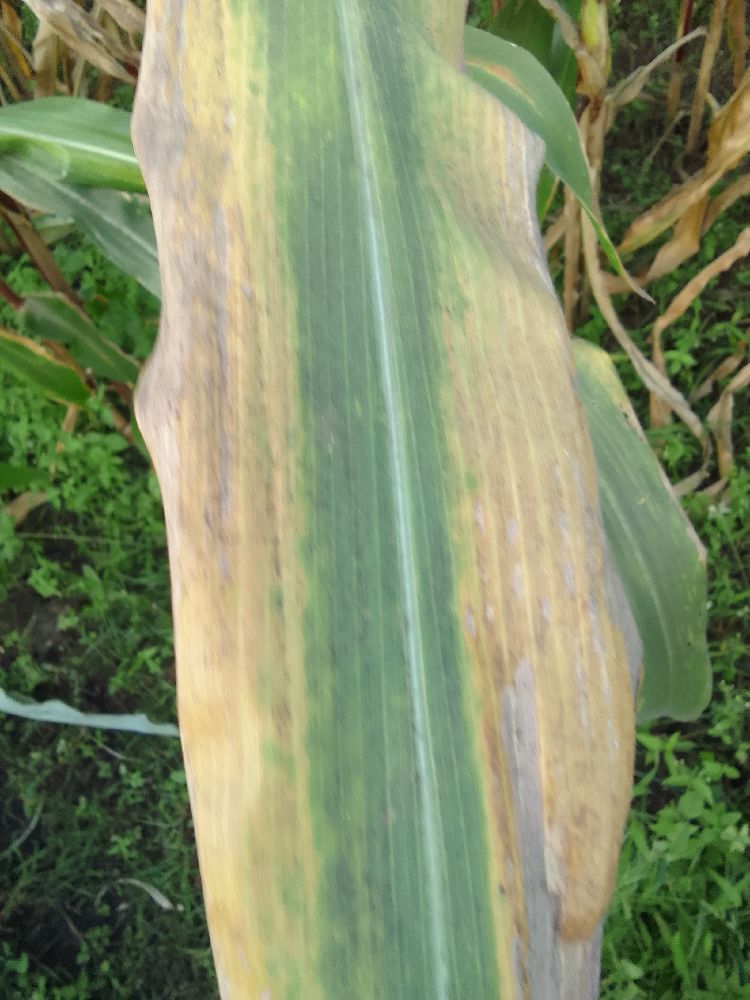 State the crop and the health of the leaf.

maize, maize lethal necrosis
